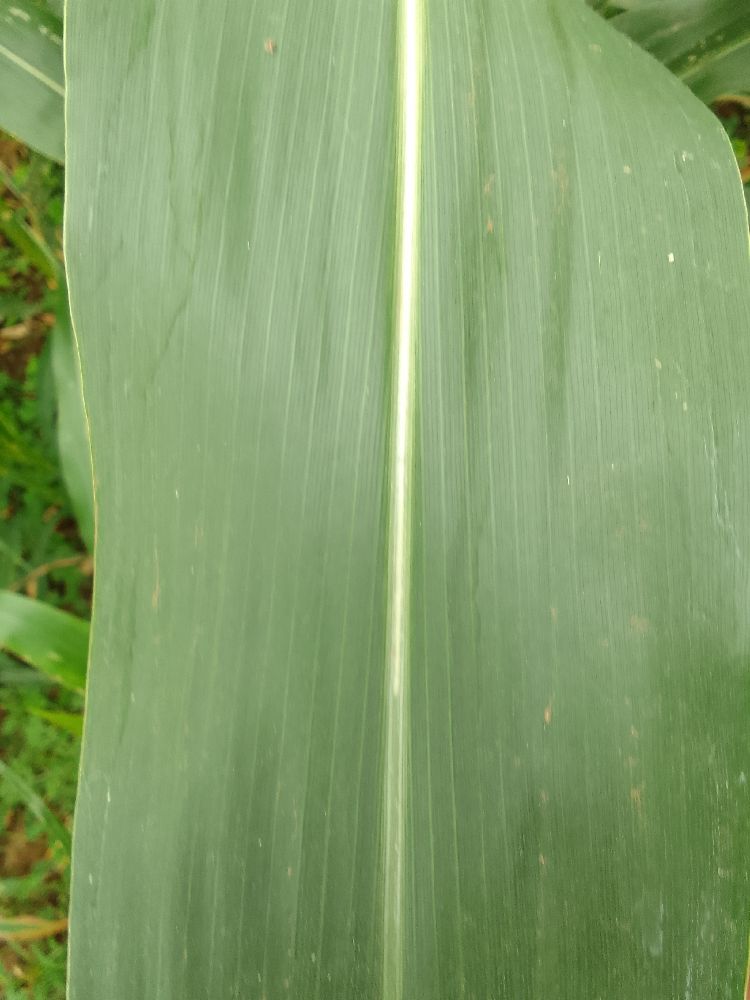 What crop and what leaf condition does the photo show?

maize, healthy
